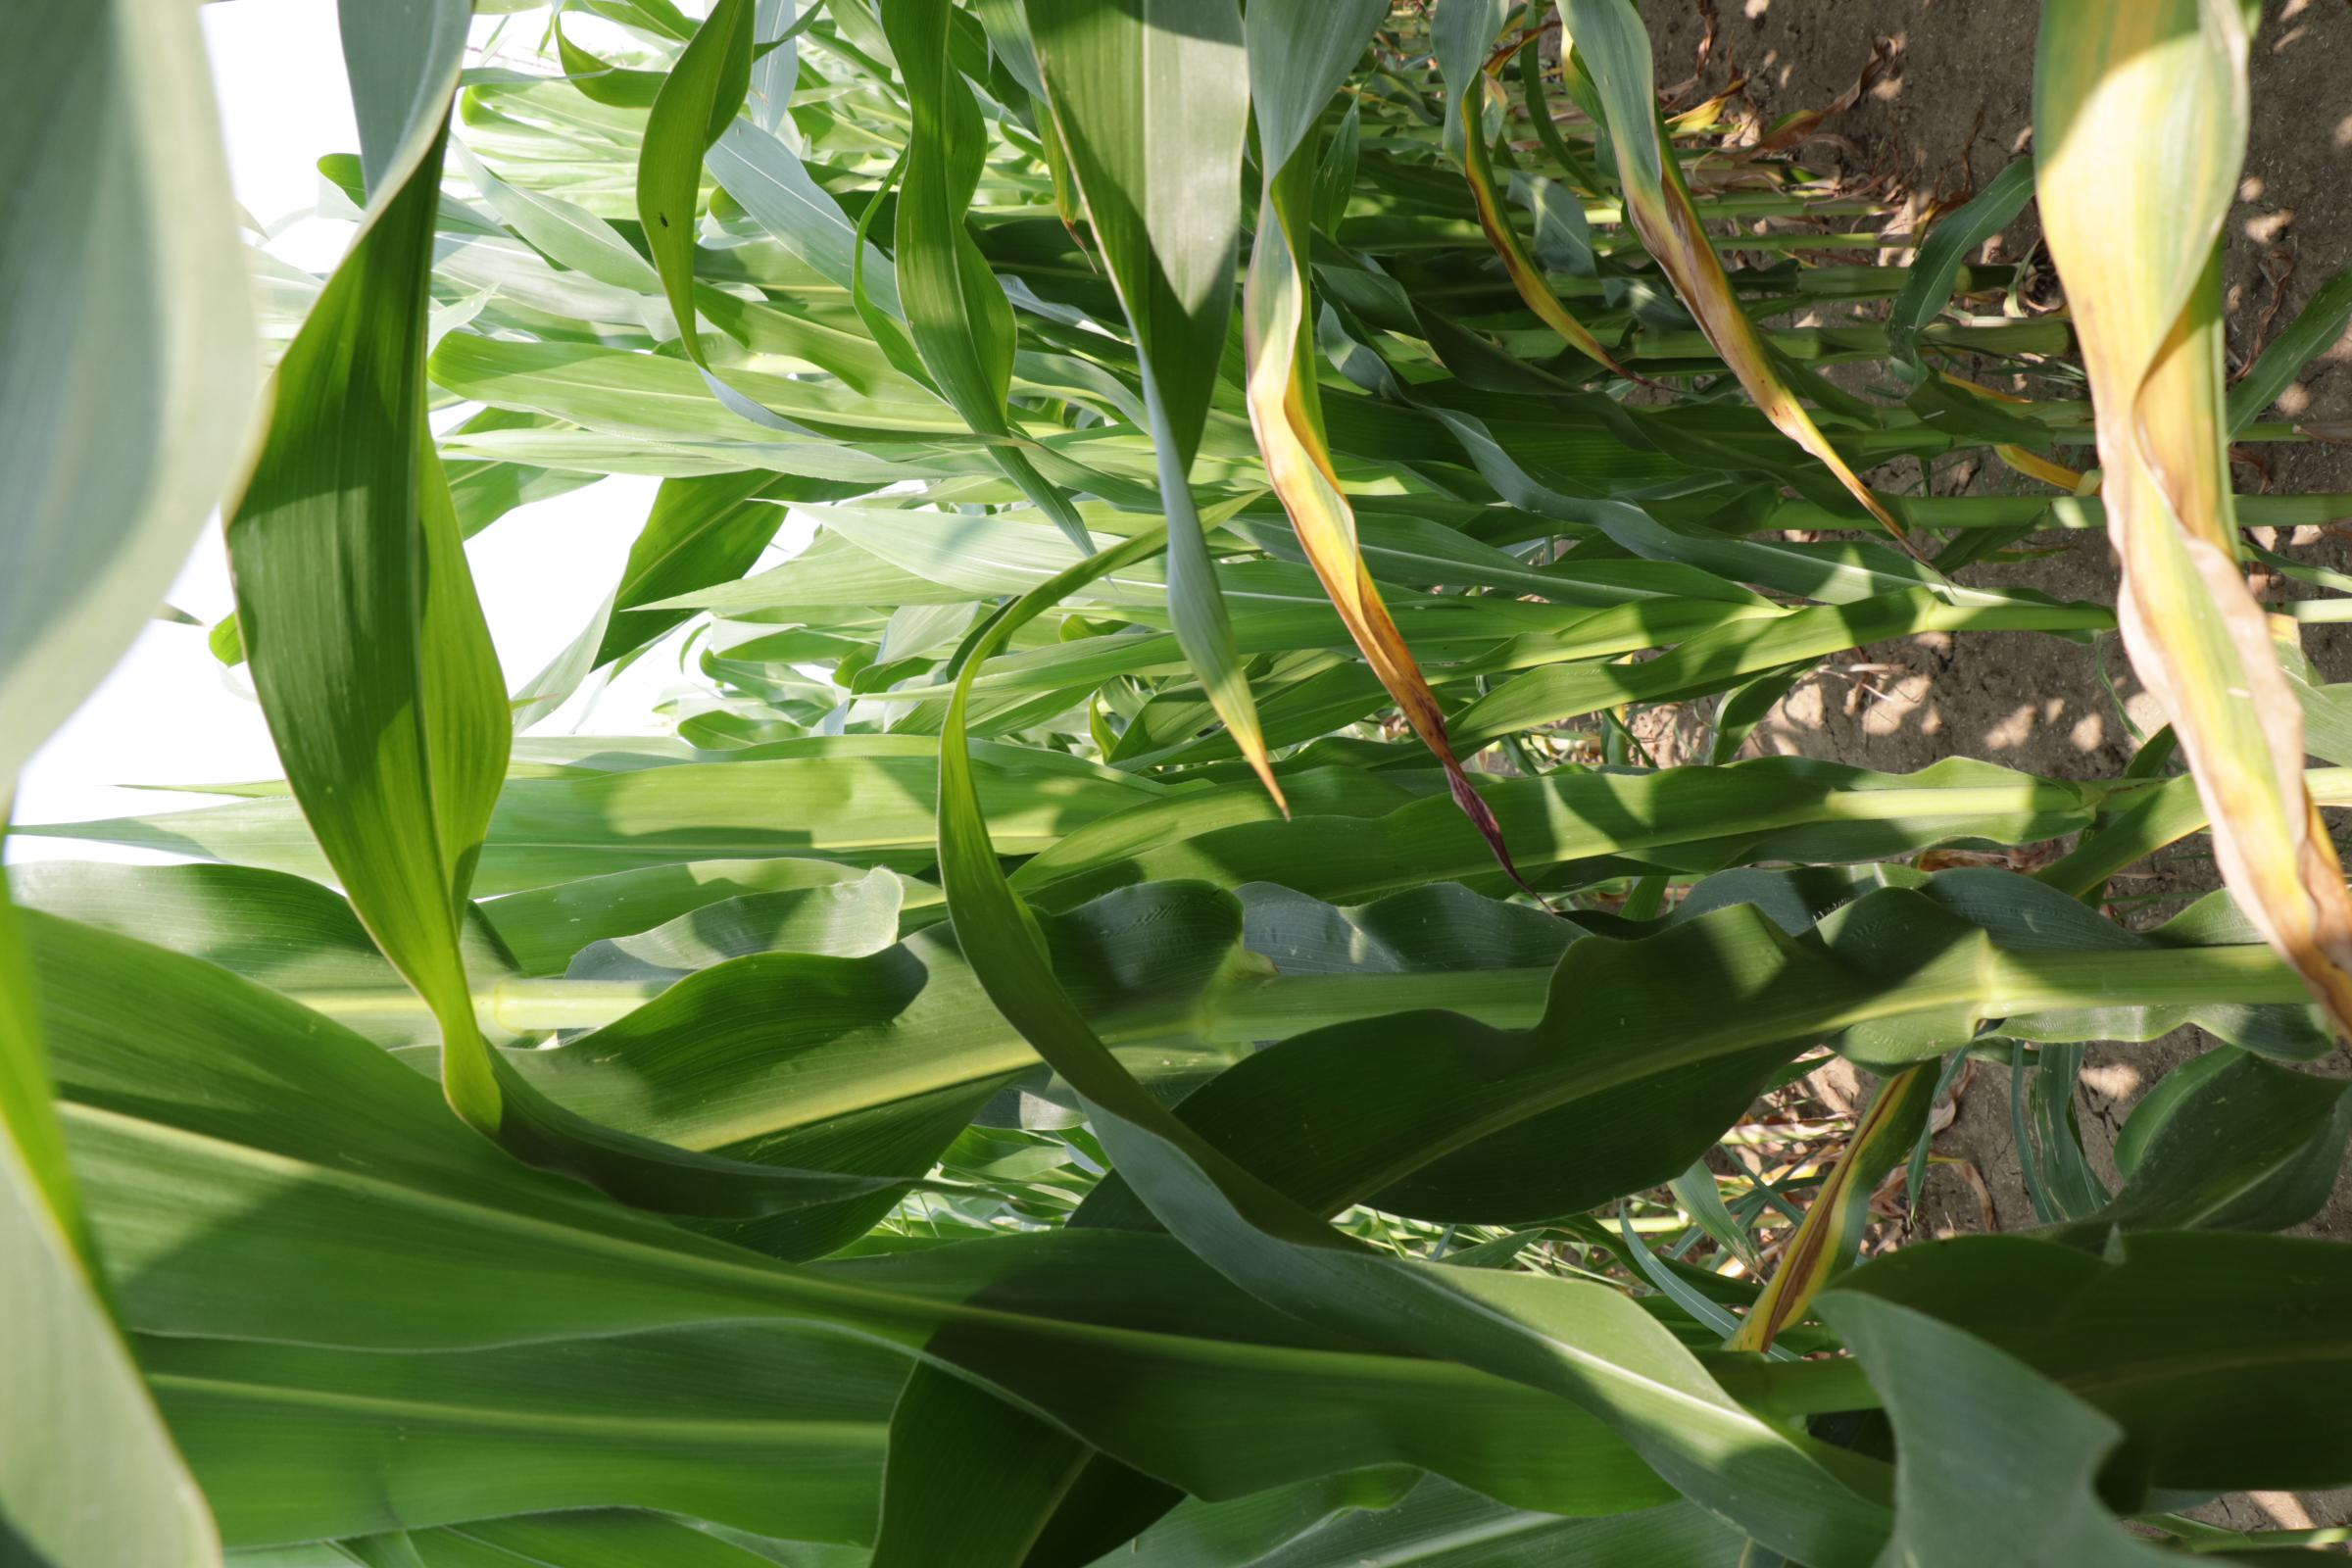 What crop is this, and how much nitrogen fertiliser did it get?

maize, full nitrogen fertilisation
